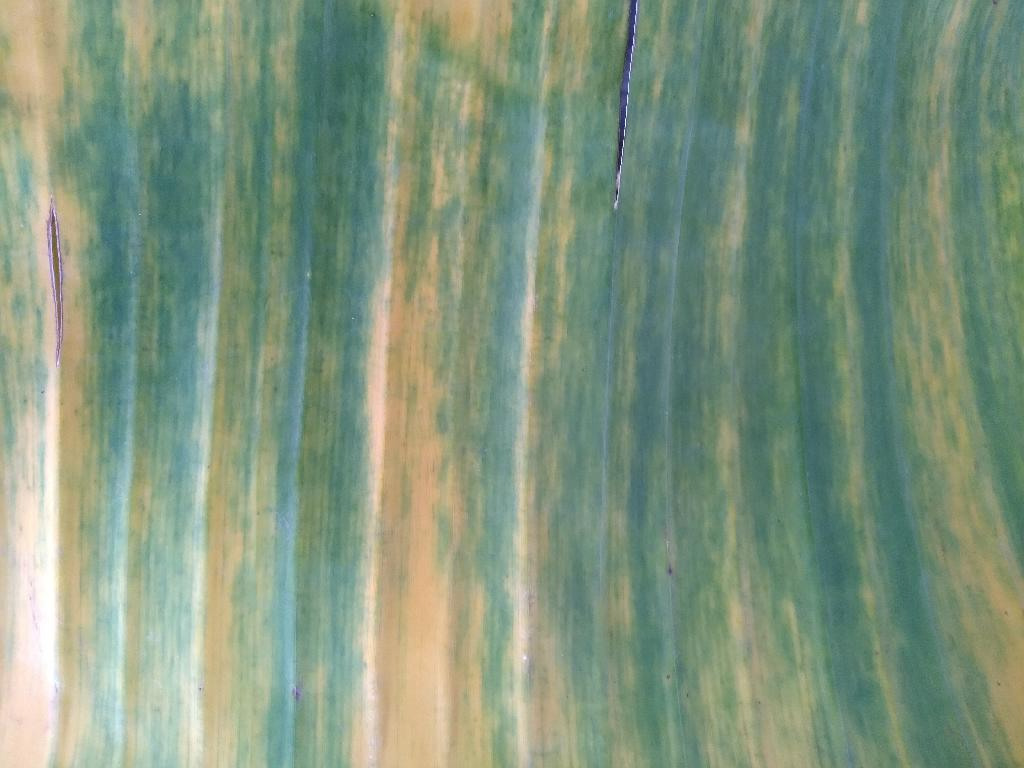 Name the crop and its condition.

banana, fusarium wilt race 1
